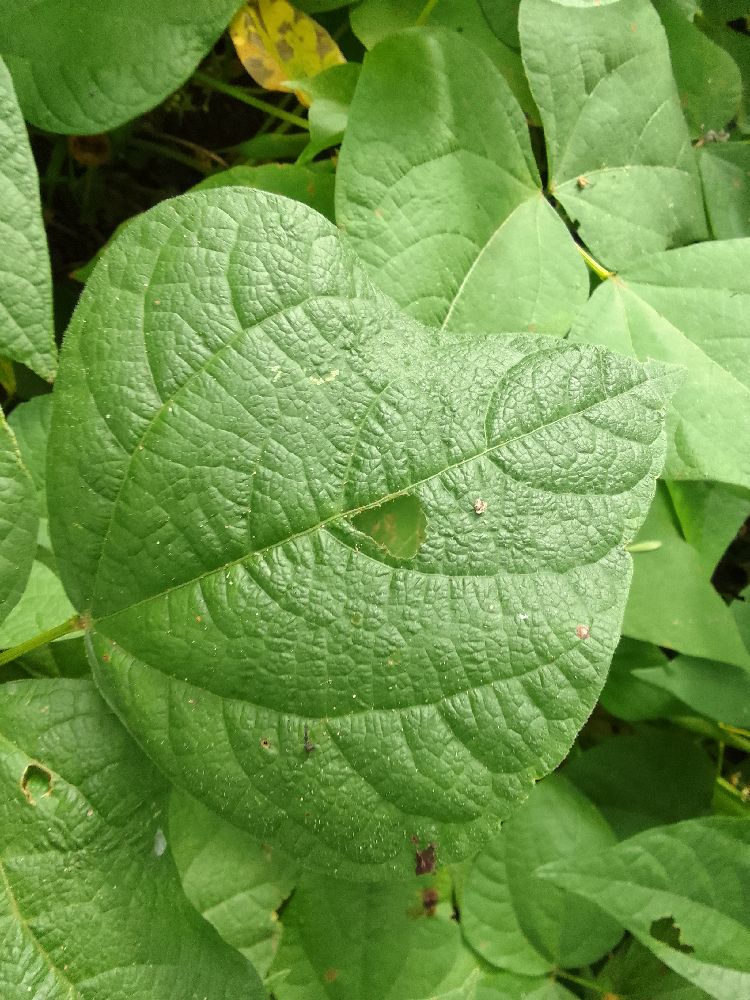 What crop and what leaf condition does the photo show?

common bean, healthy
